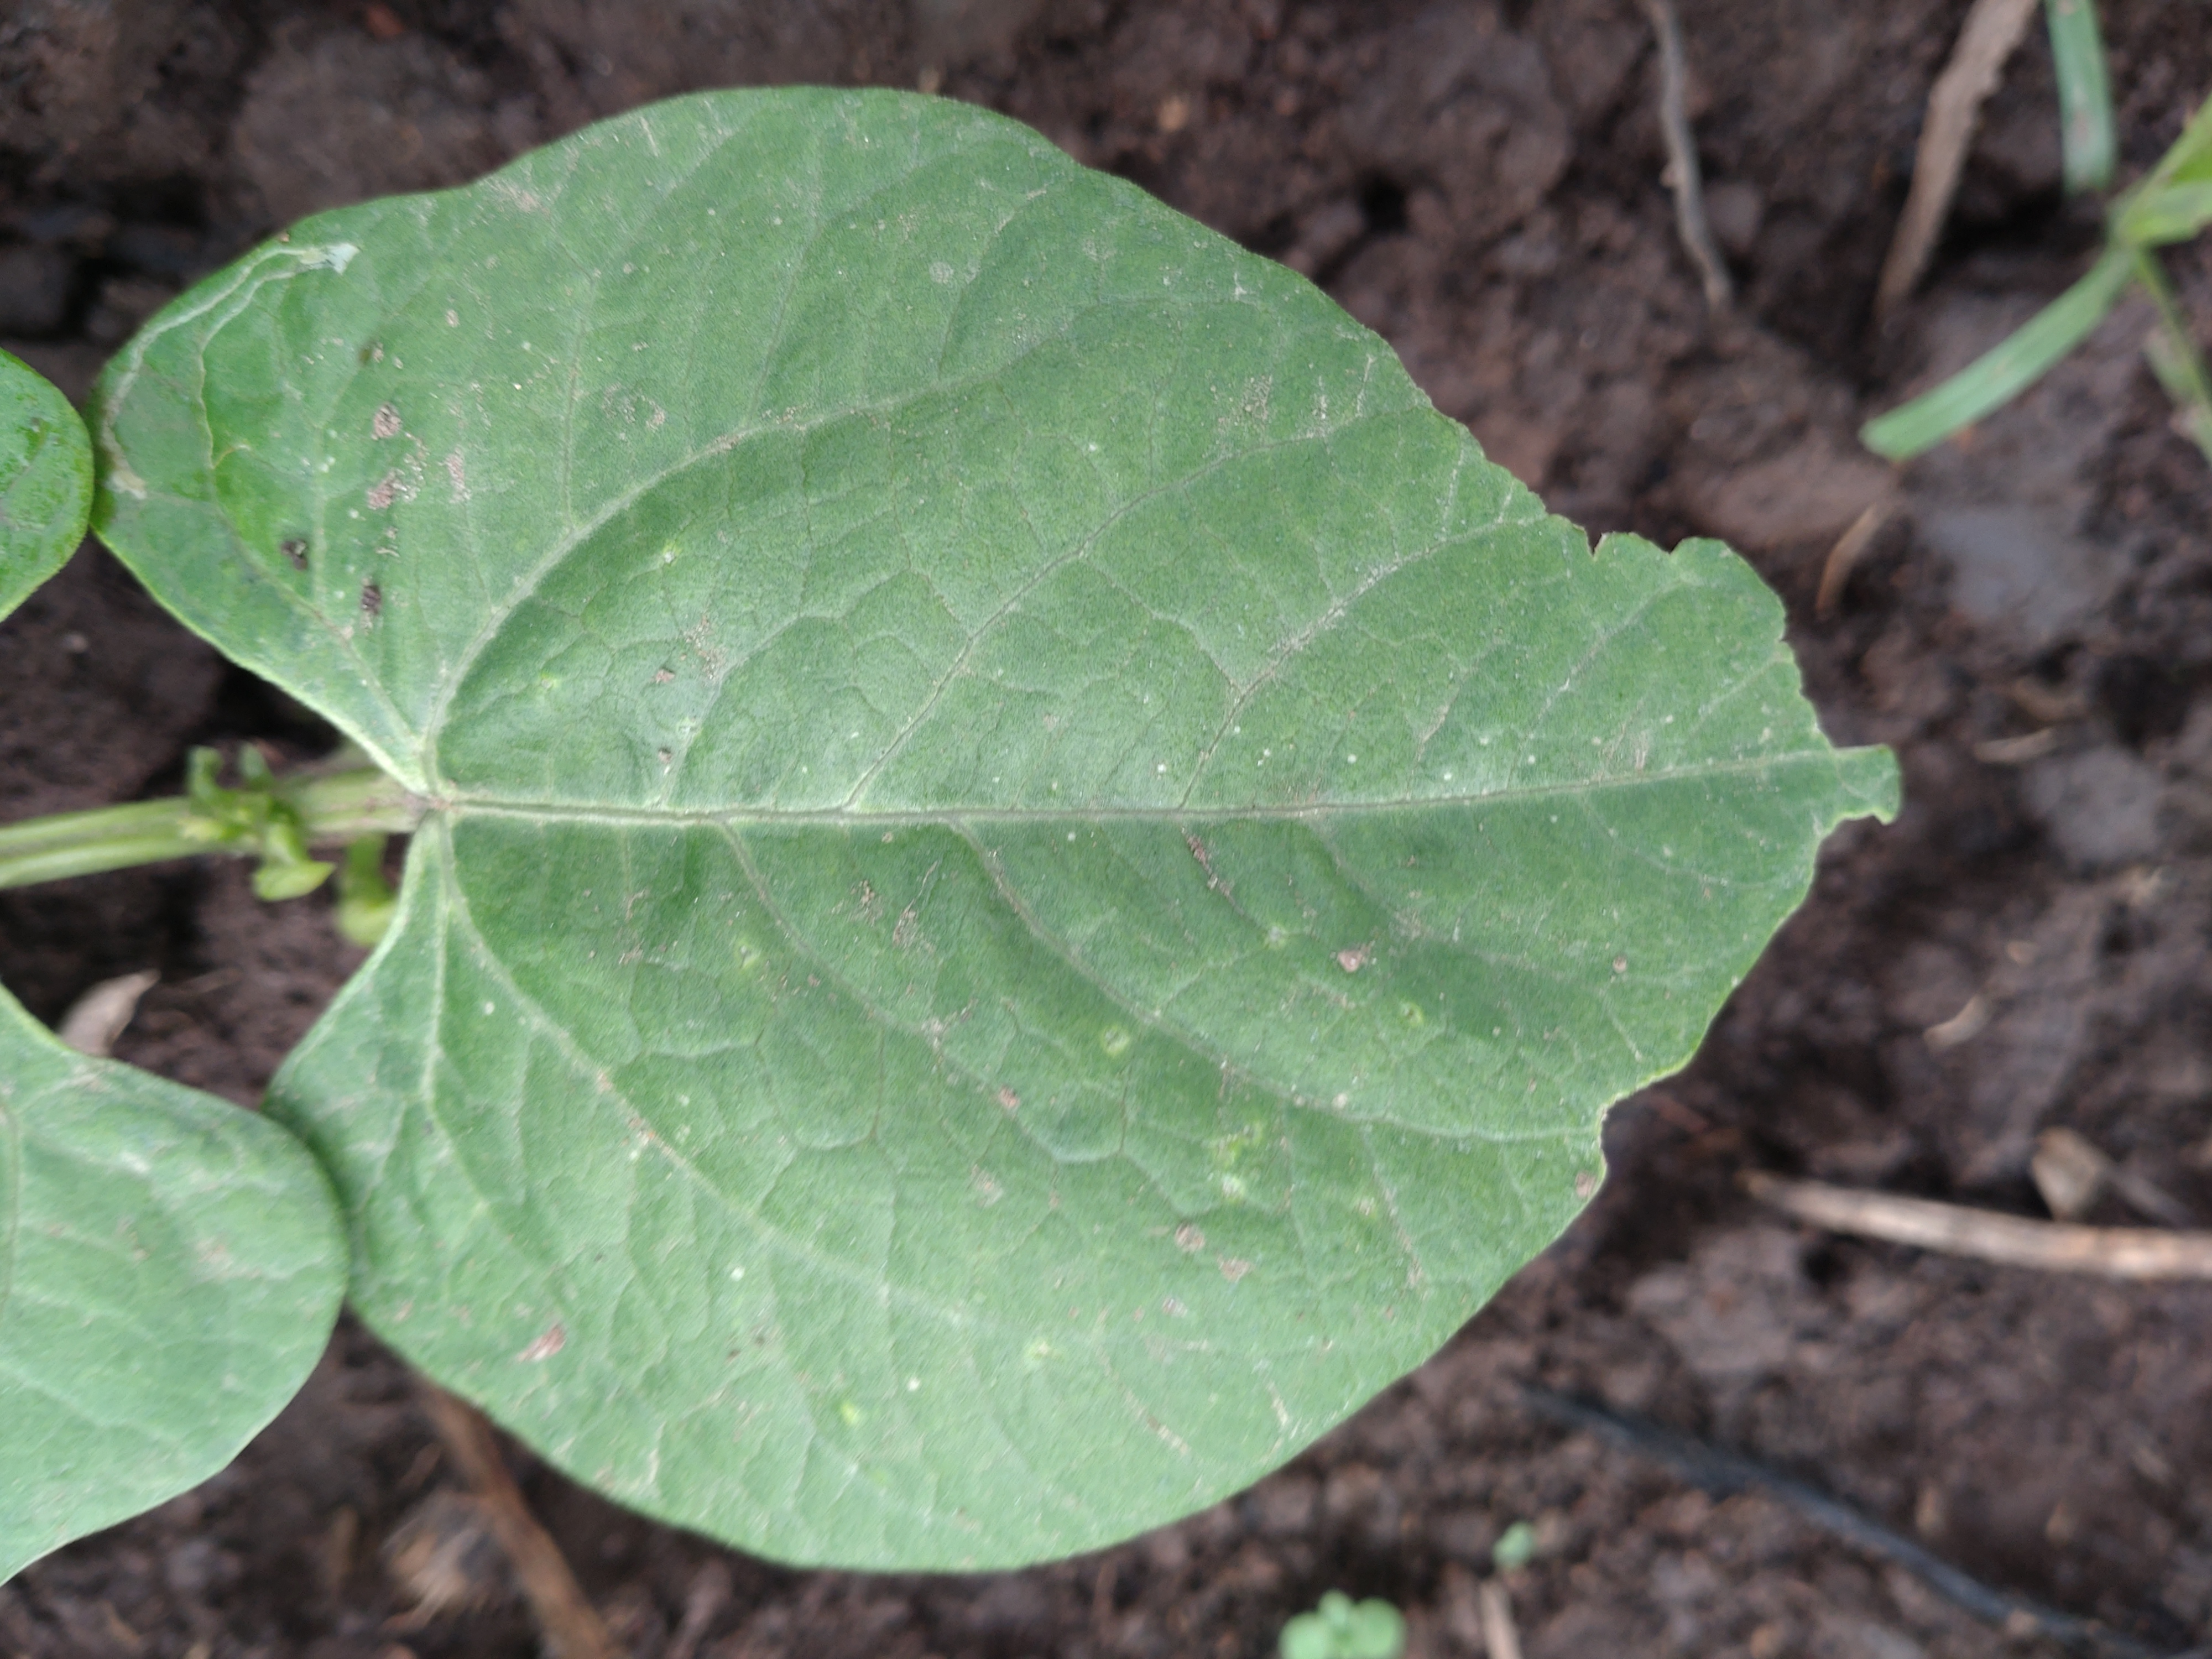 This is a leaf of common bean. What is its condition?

healthy
